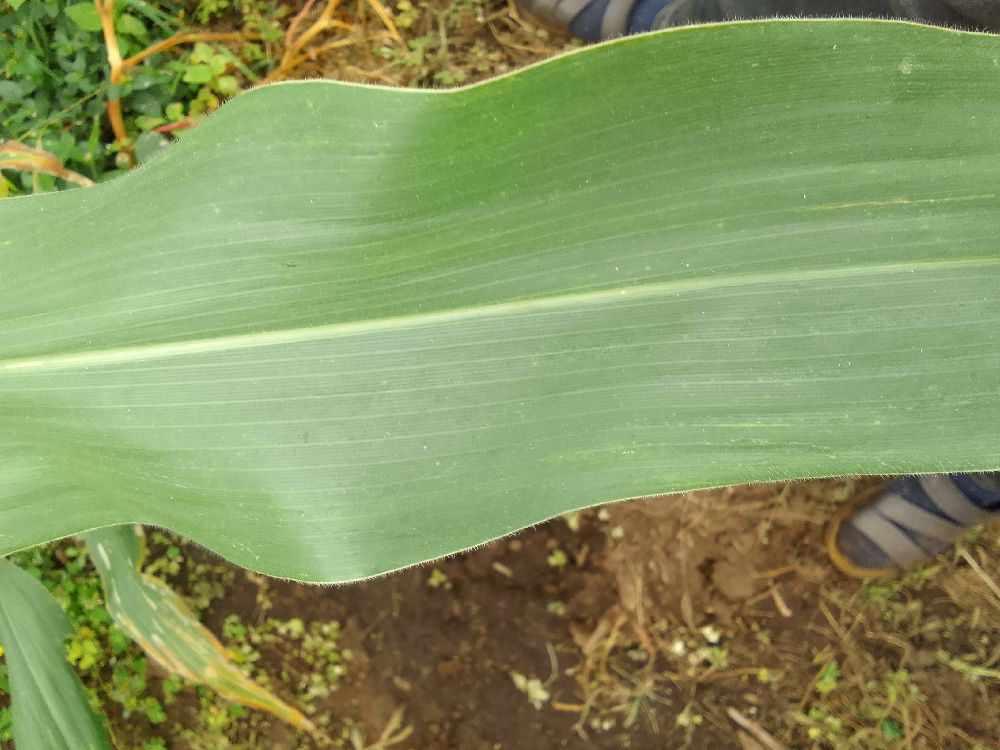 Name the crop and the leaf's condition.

maize, healthy
